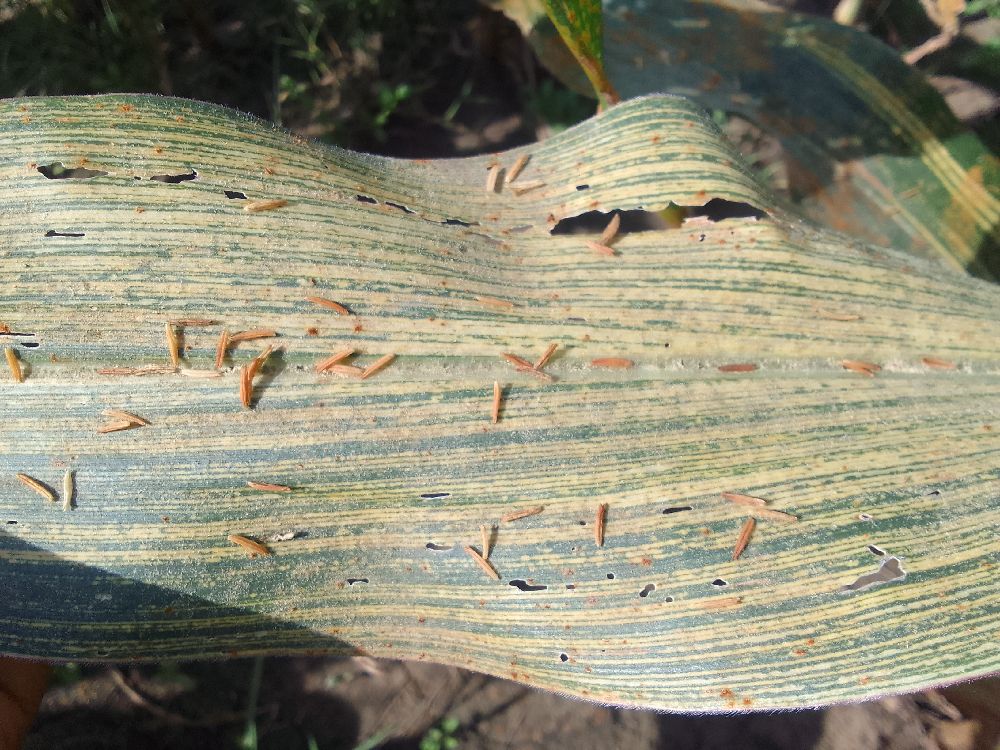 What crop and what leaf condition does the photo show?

maize, maize streak virus
